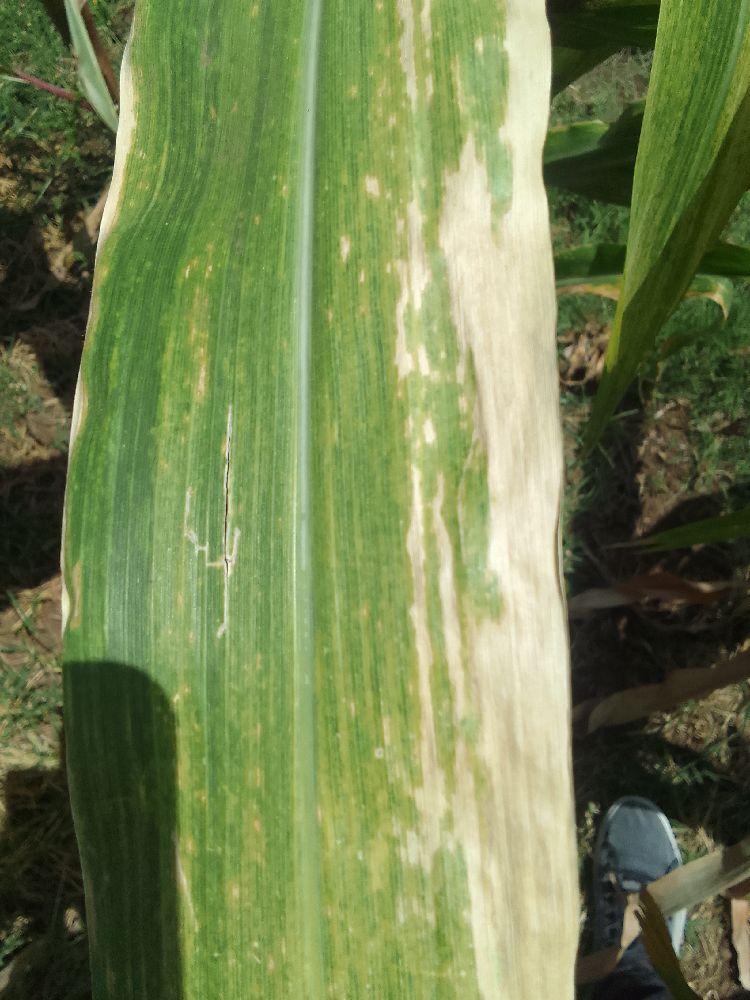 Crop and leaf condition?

maize, maize lethal necrosis
